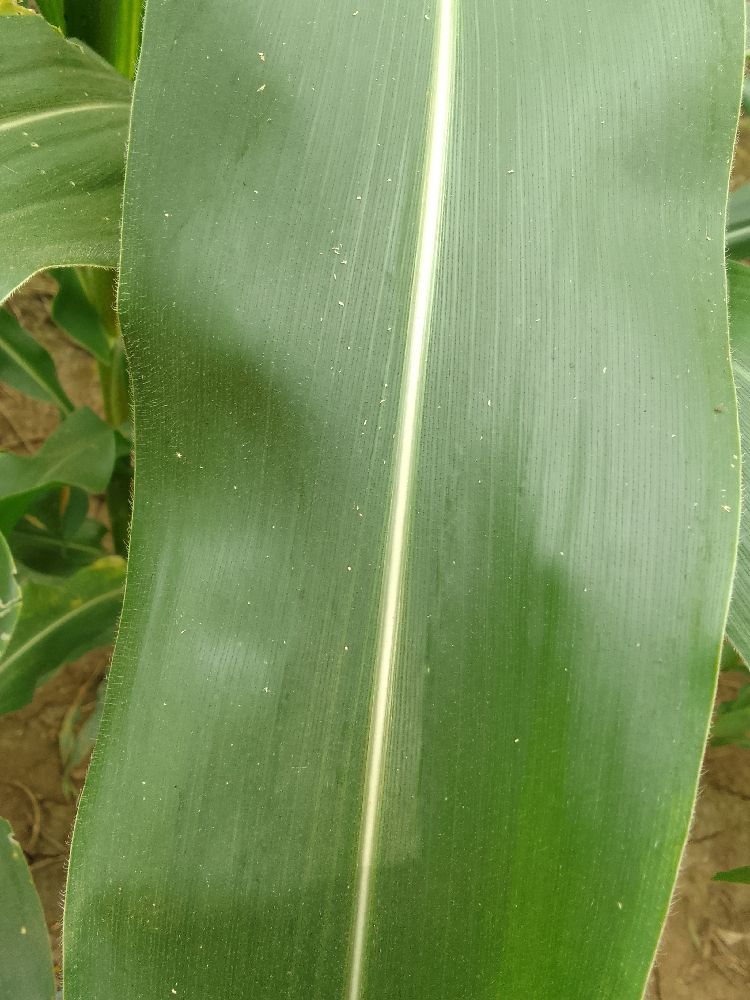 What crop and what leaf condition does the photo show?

maize, healthy
